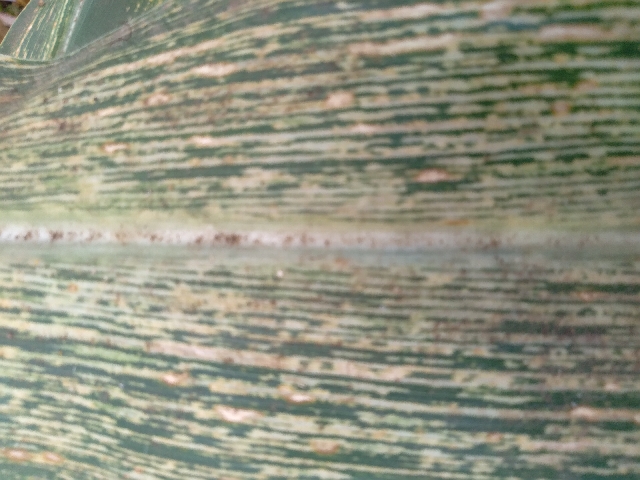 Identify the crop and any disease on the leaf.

maize, maize streak virus
